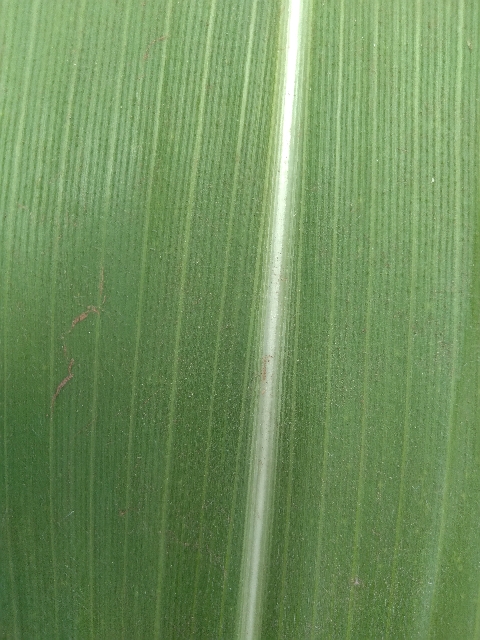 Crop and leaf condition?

maize, healthy
